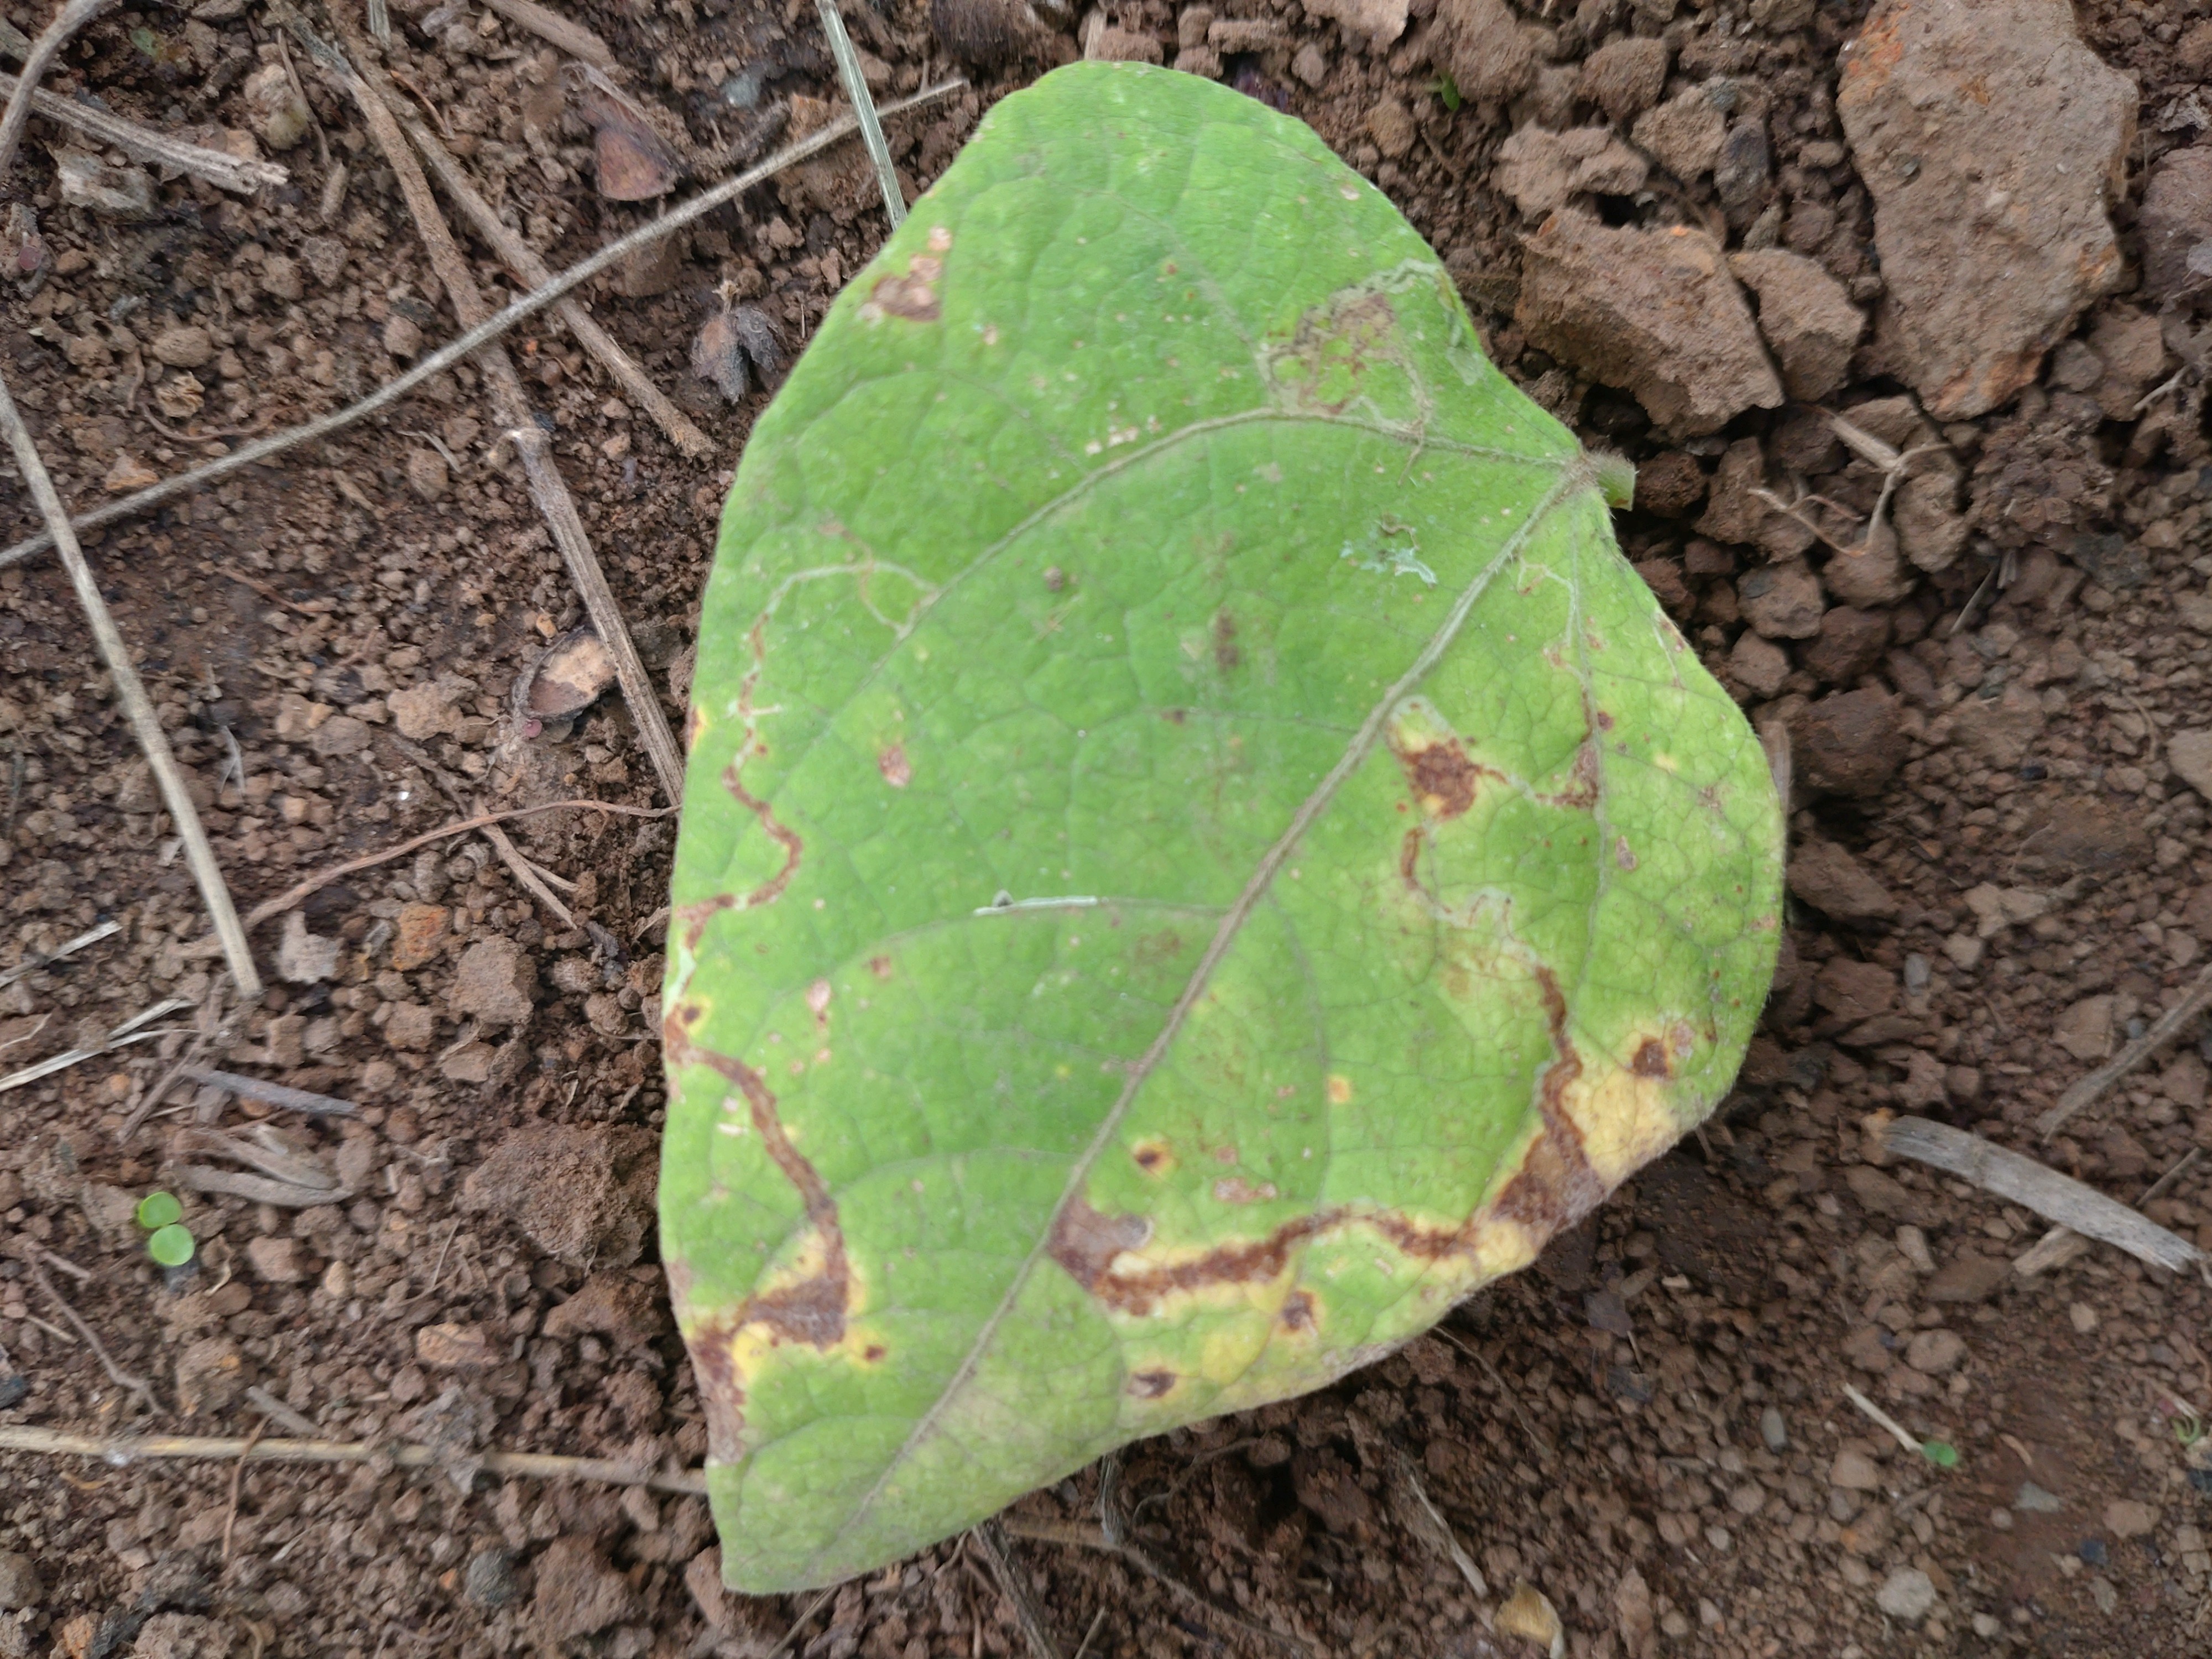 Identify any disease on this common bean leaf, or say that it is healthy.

rust
